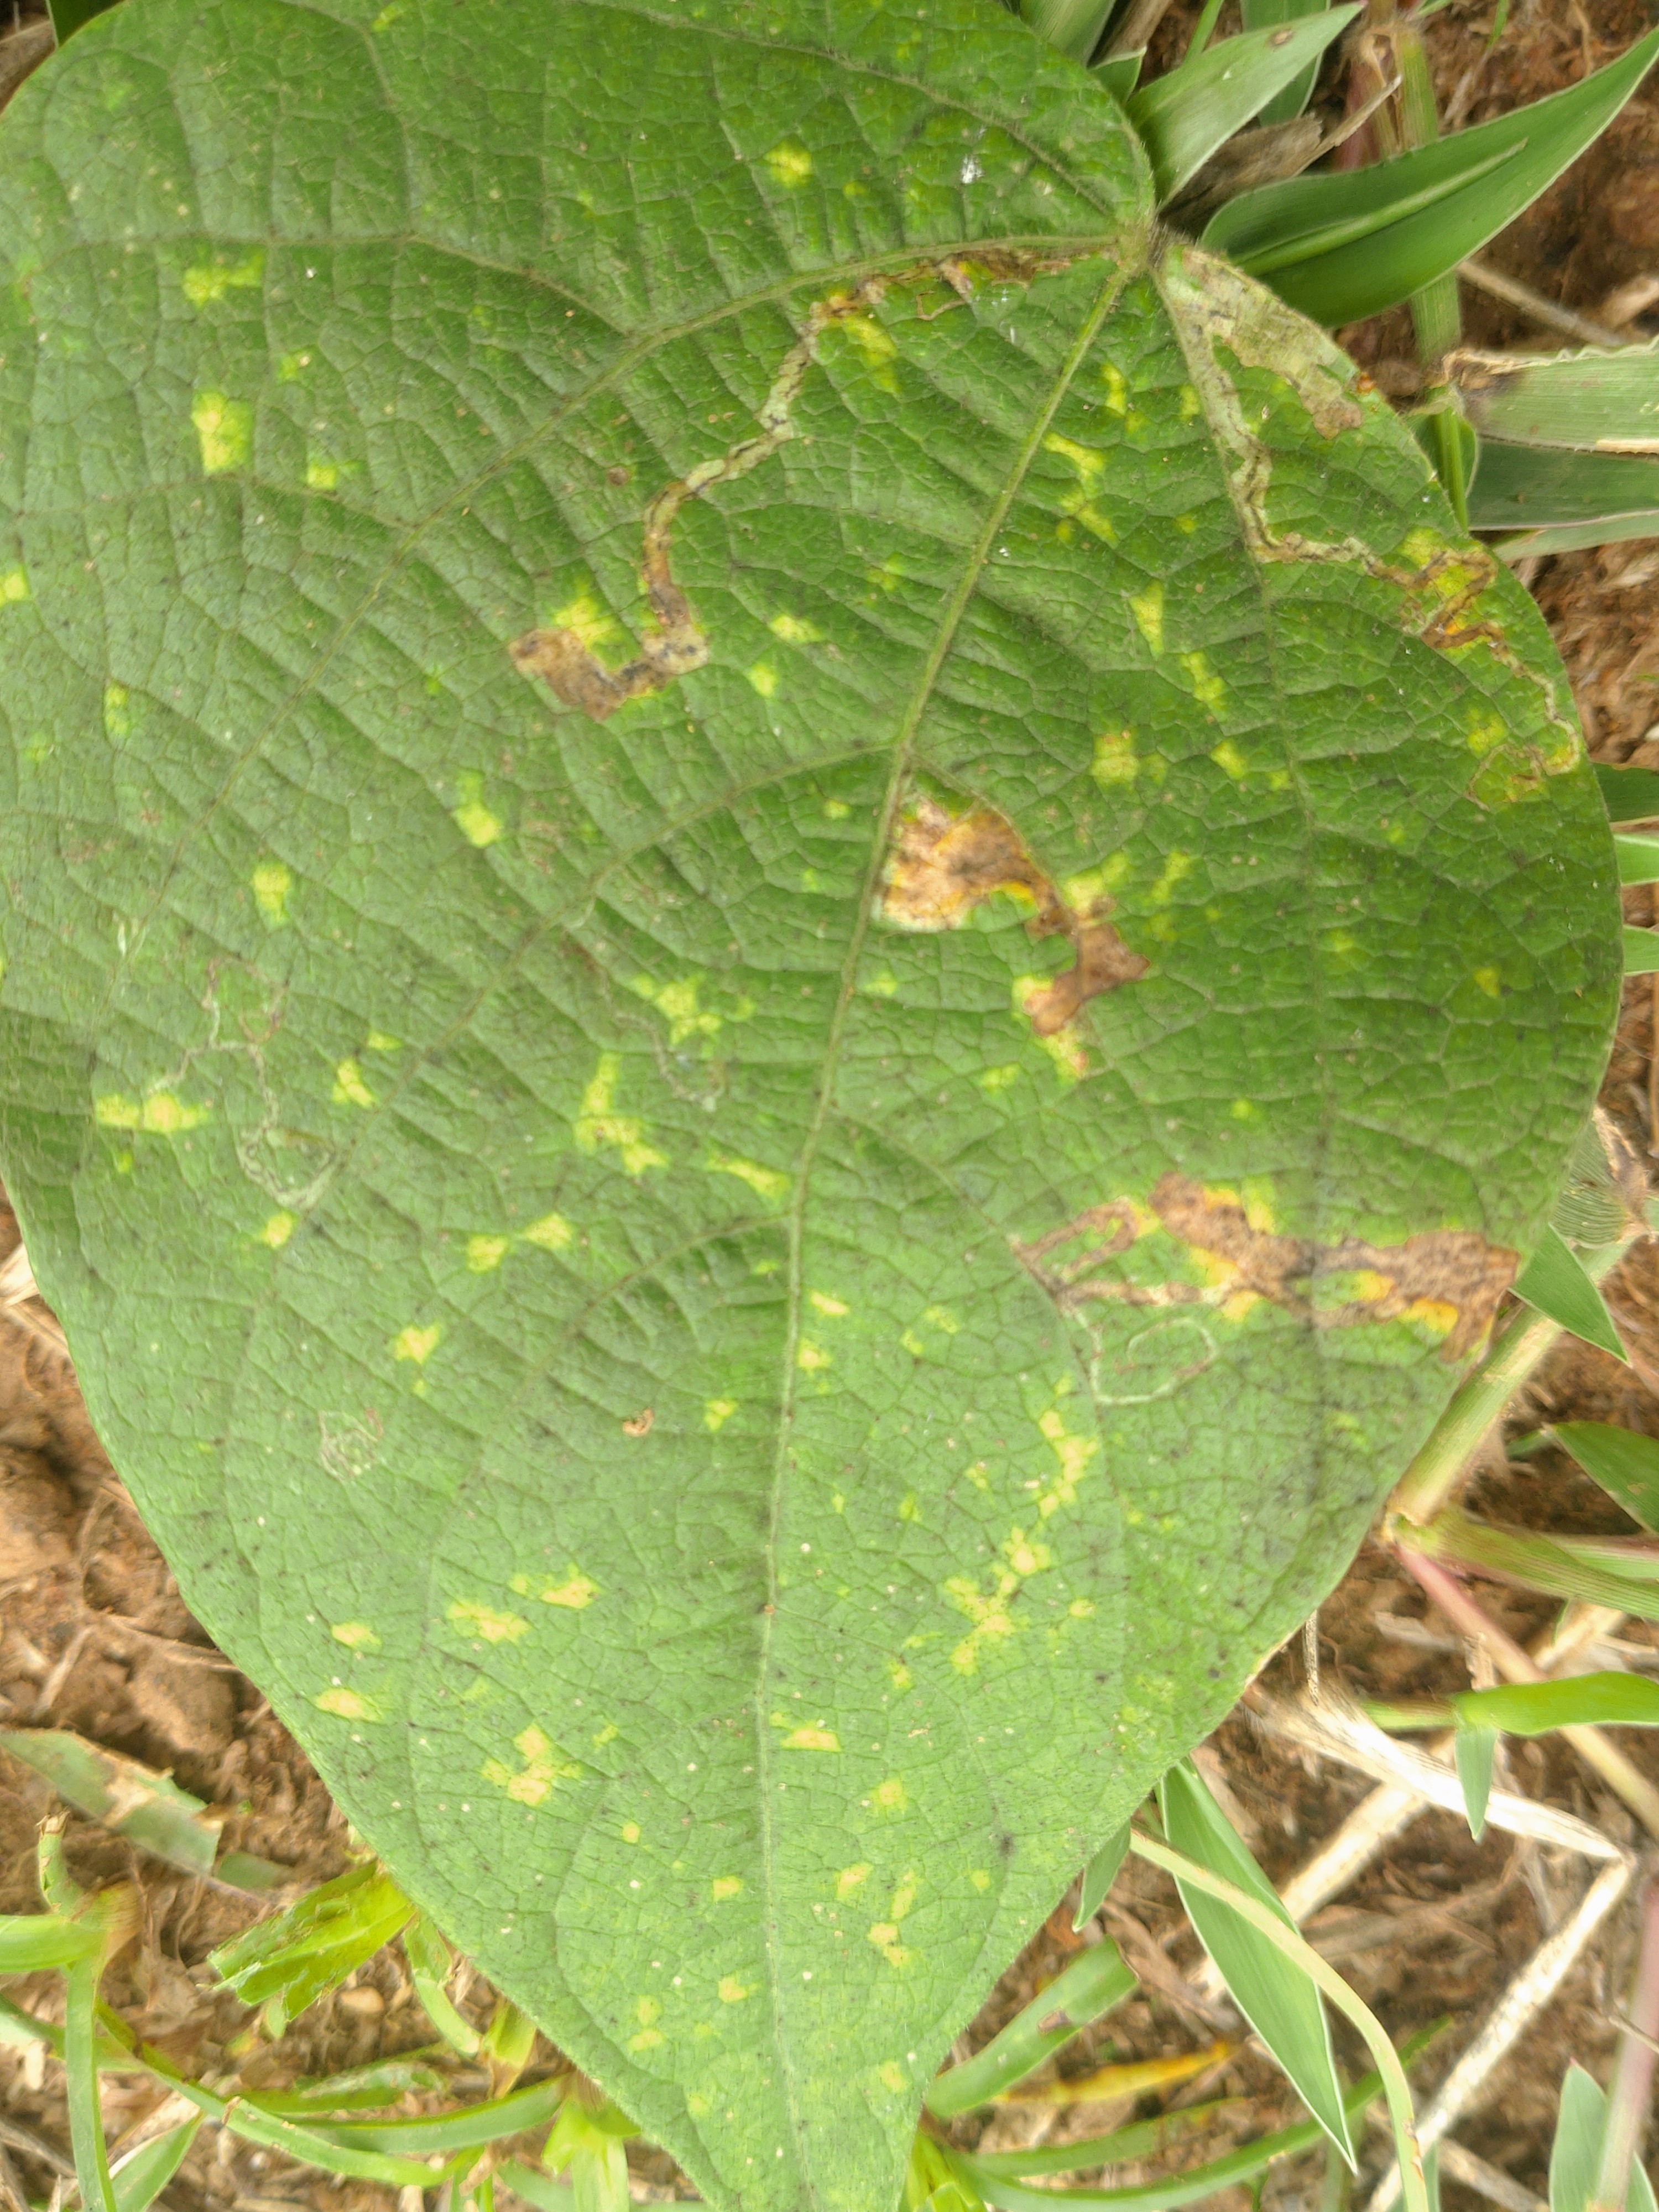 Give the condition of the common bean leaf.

rust
